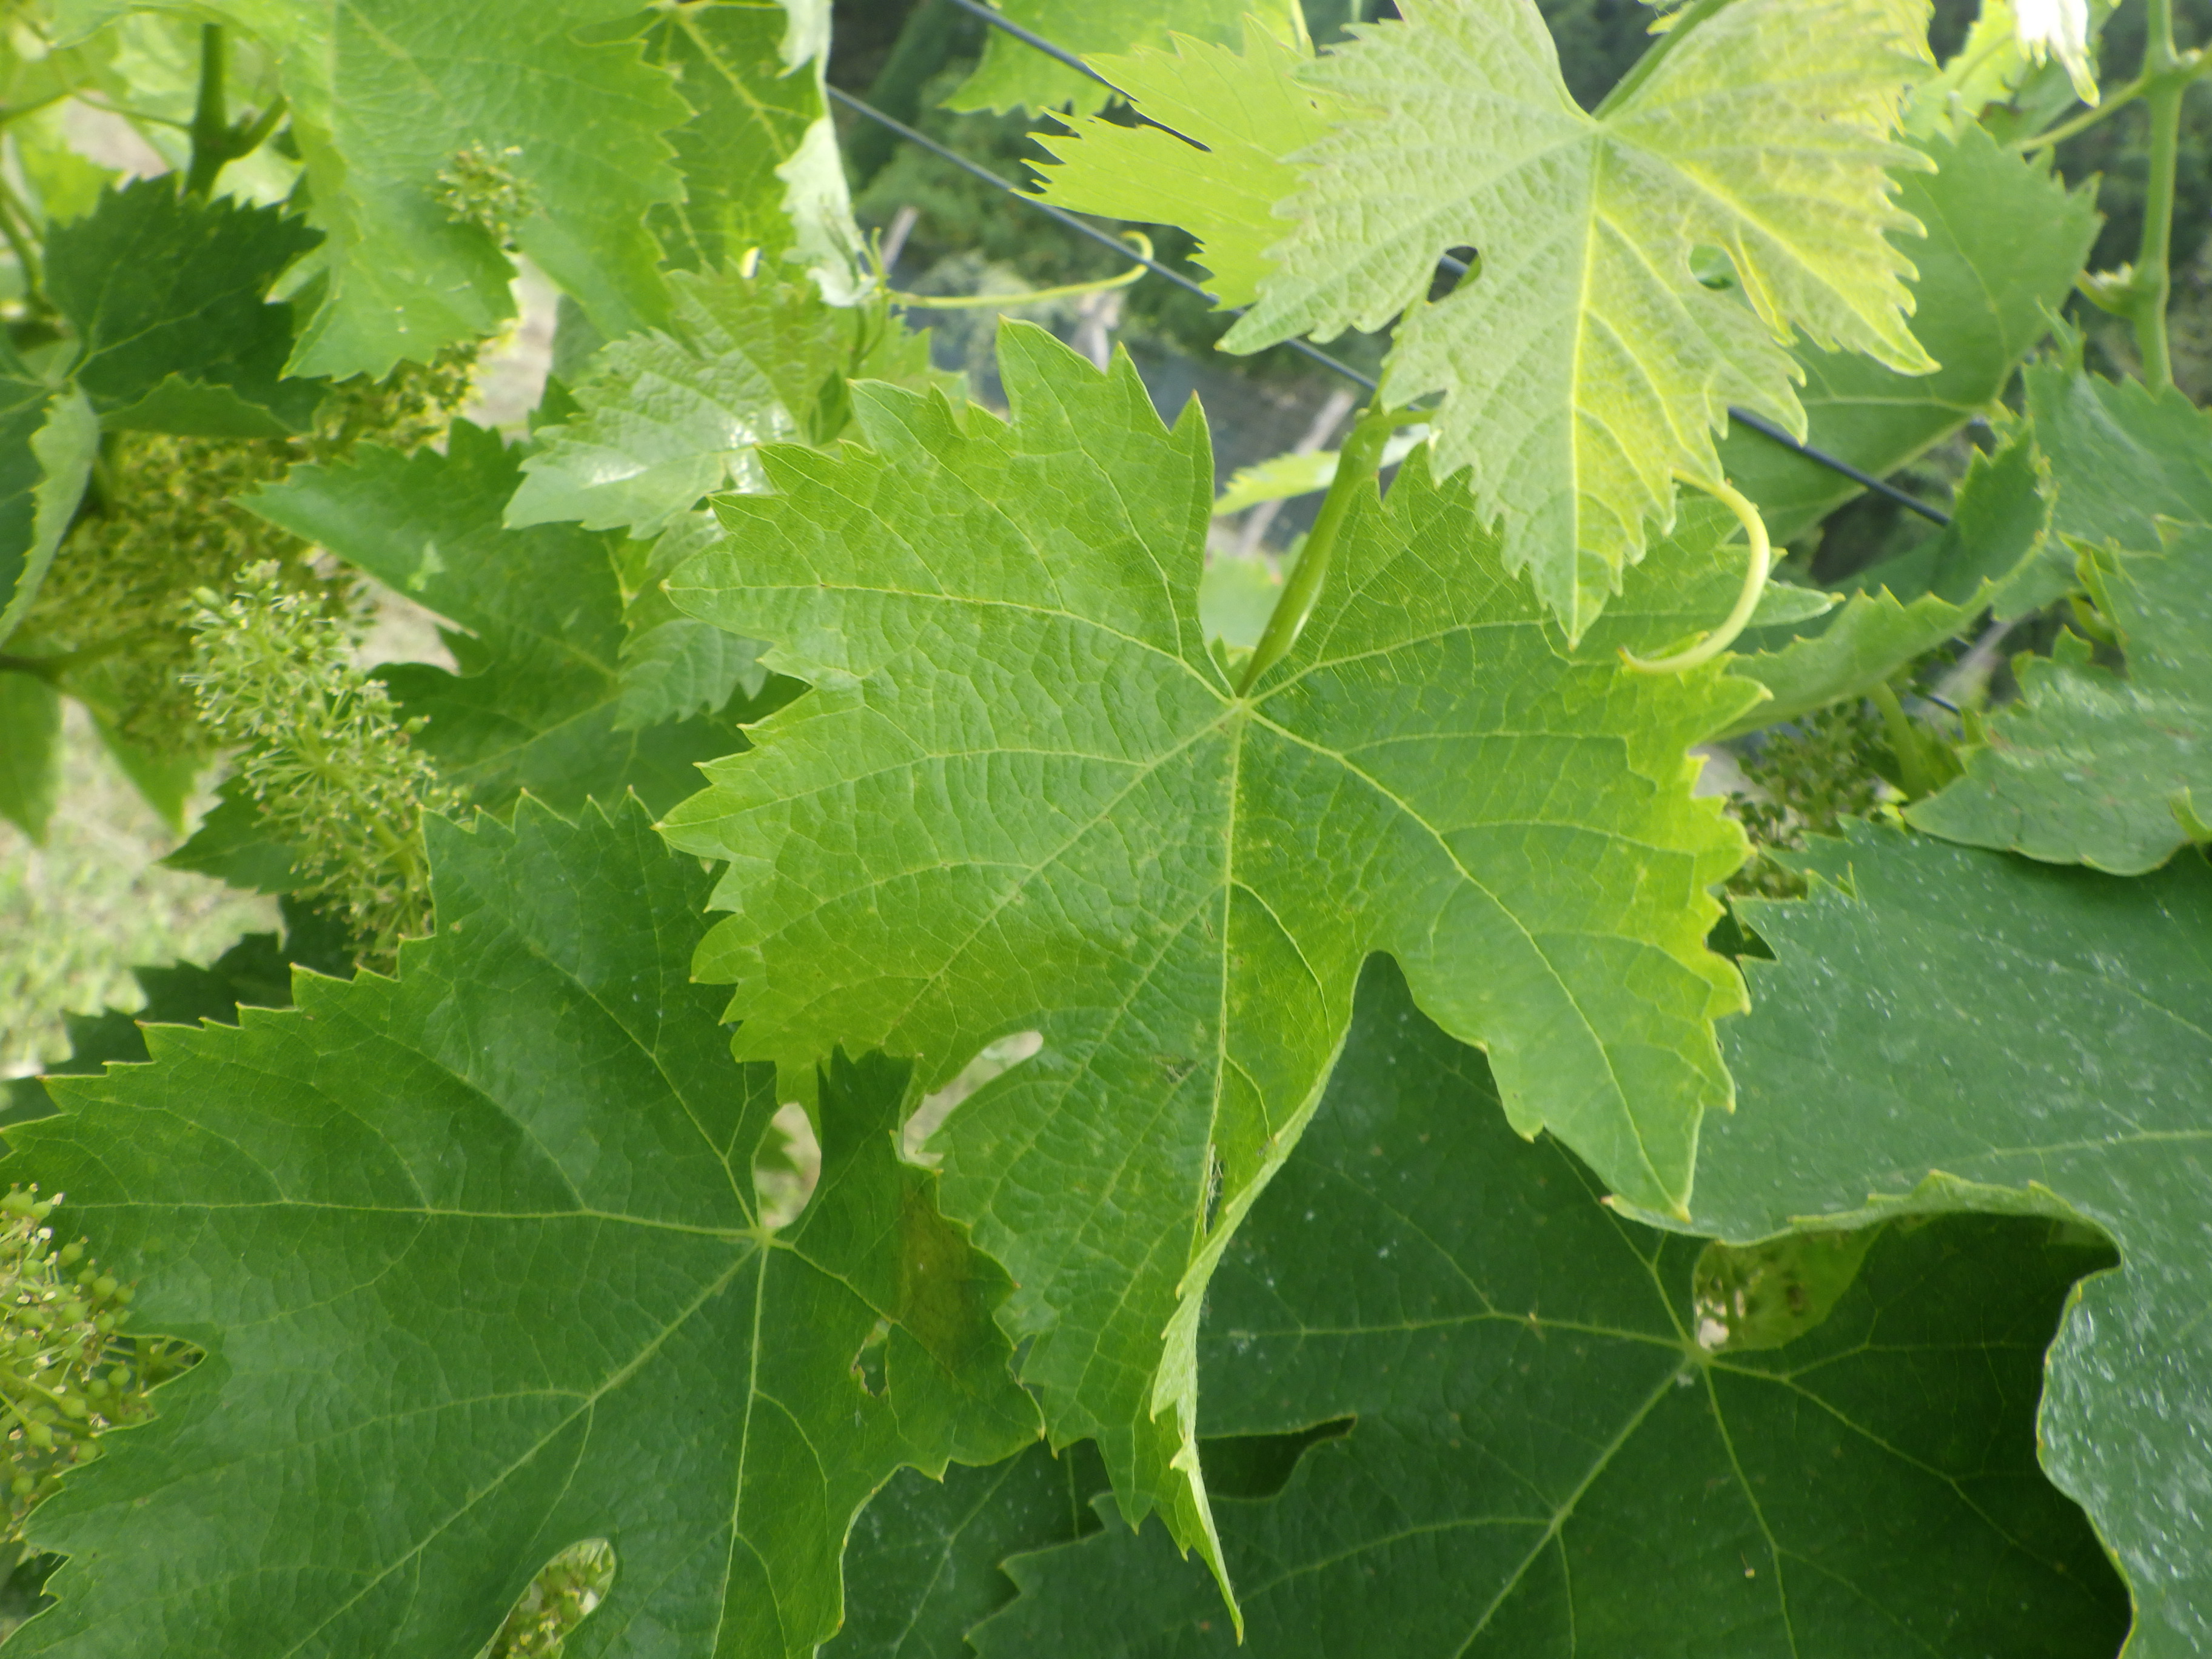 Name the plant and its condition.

grapevine, downy mildew, mites, phytophagous
